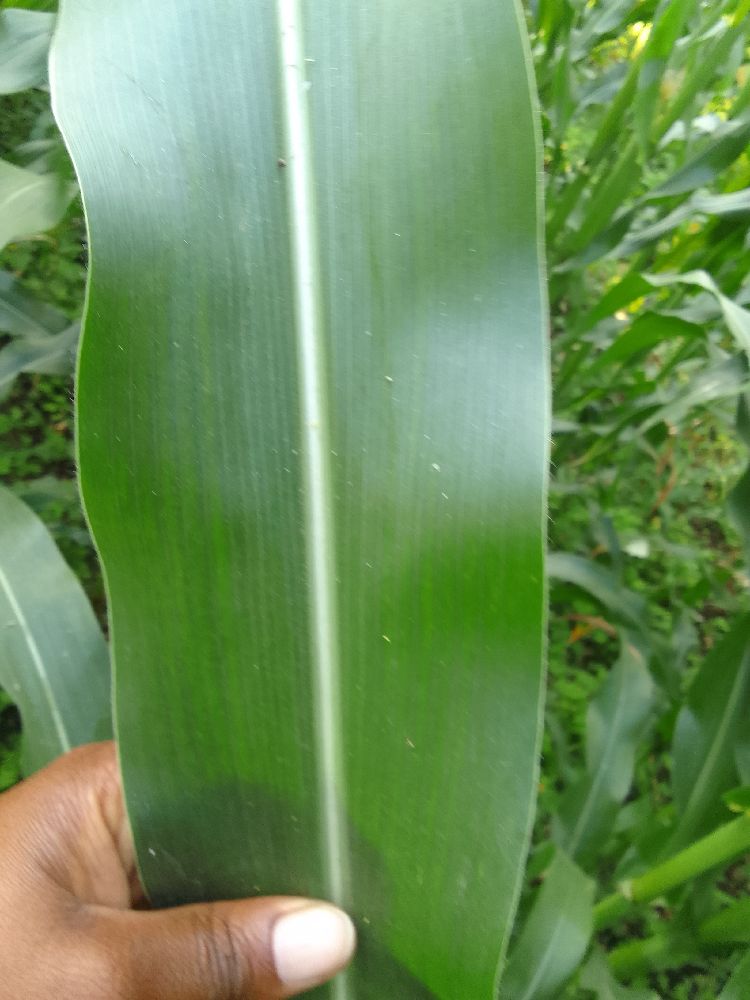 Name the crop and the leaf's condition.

maize, healthy
